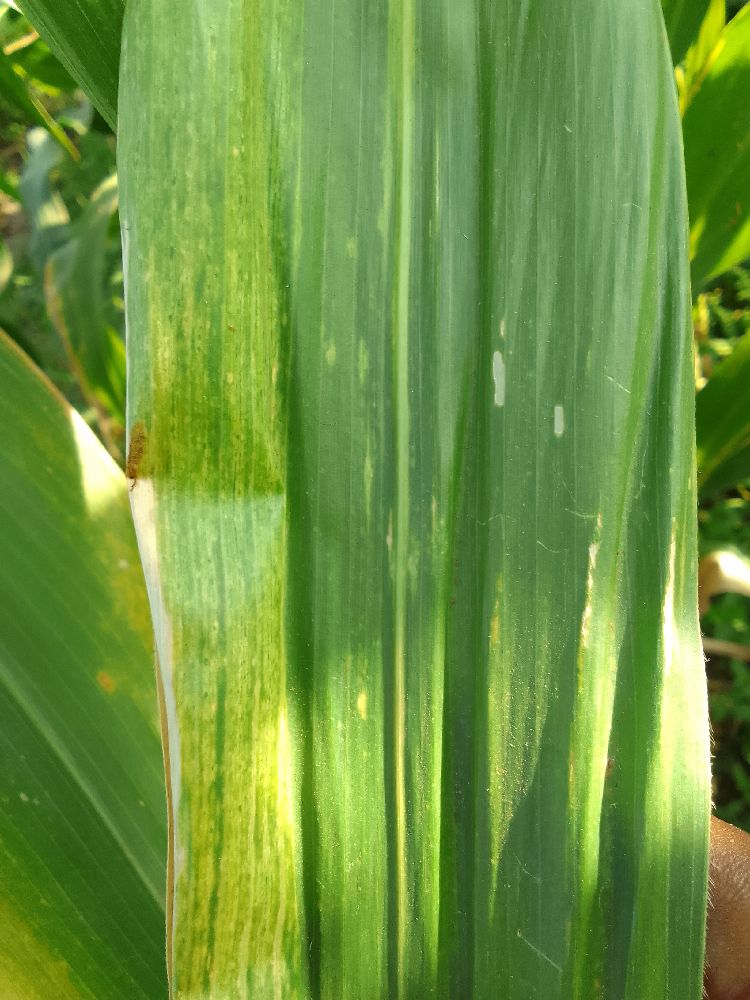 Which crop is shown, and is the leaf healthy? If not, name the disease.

maize, maize lethal necrosis
